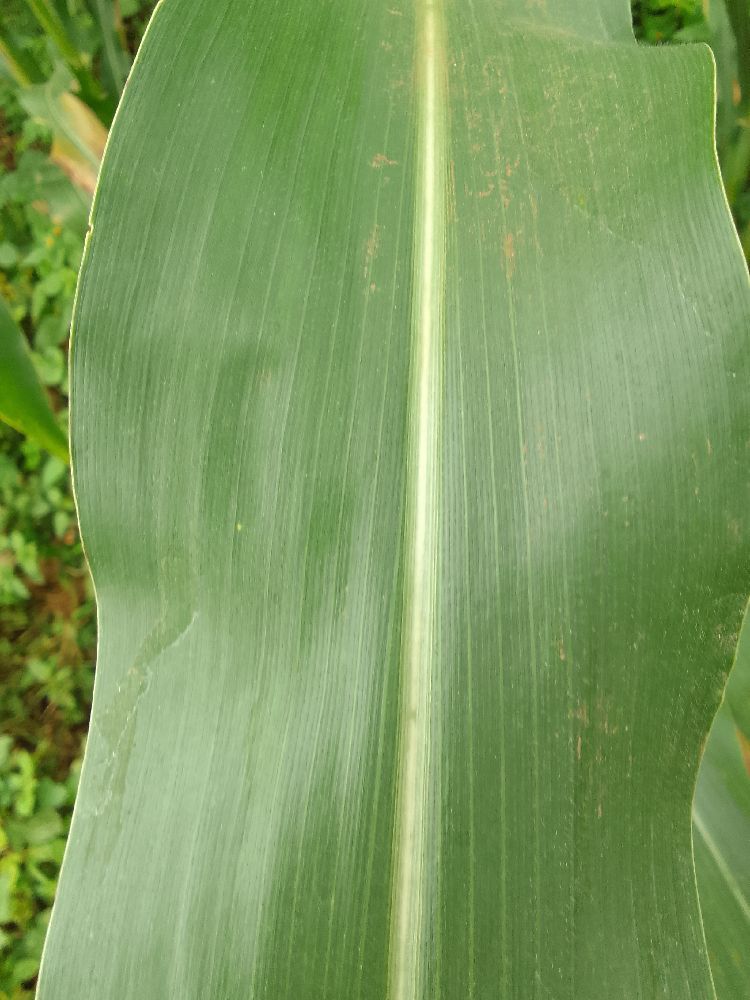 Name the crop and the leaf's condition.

maize, healthy
